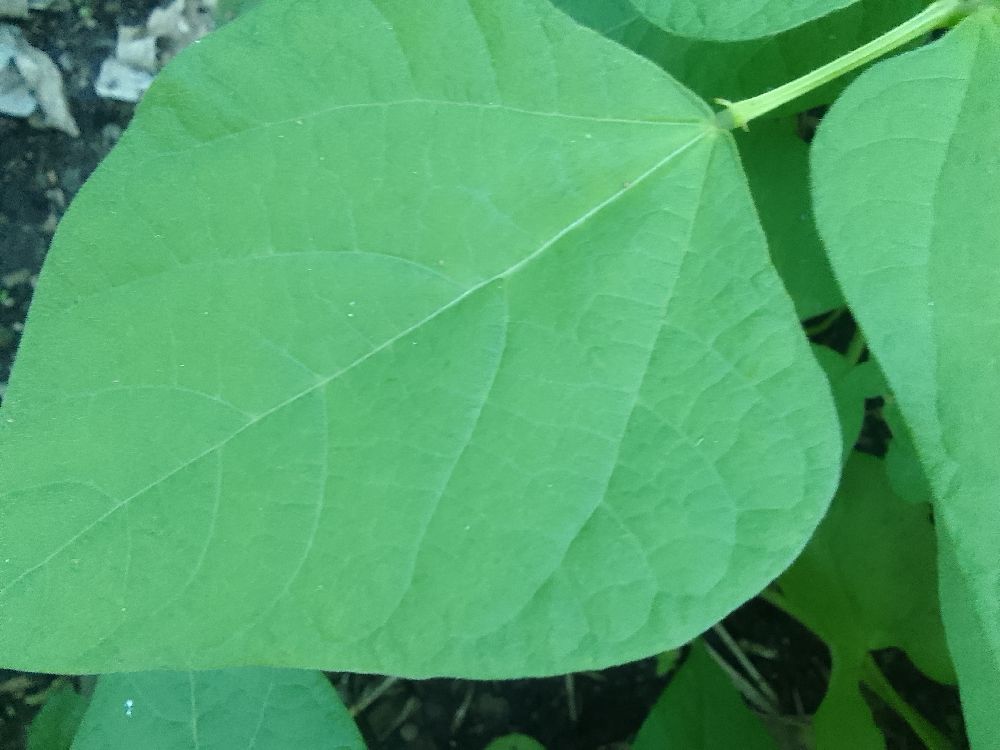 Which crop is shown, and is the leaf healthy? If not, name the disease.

common bean, healthy
